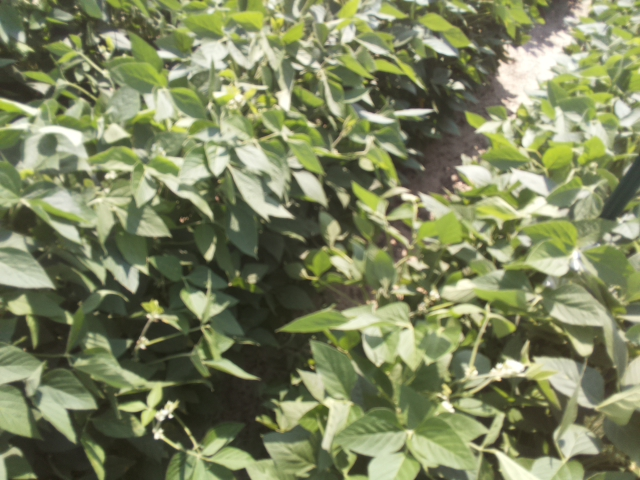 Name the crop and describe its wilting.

soybean, leaves with no wilting
